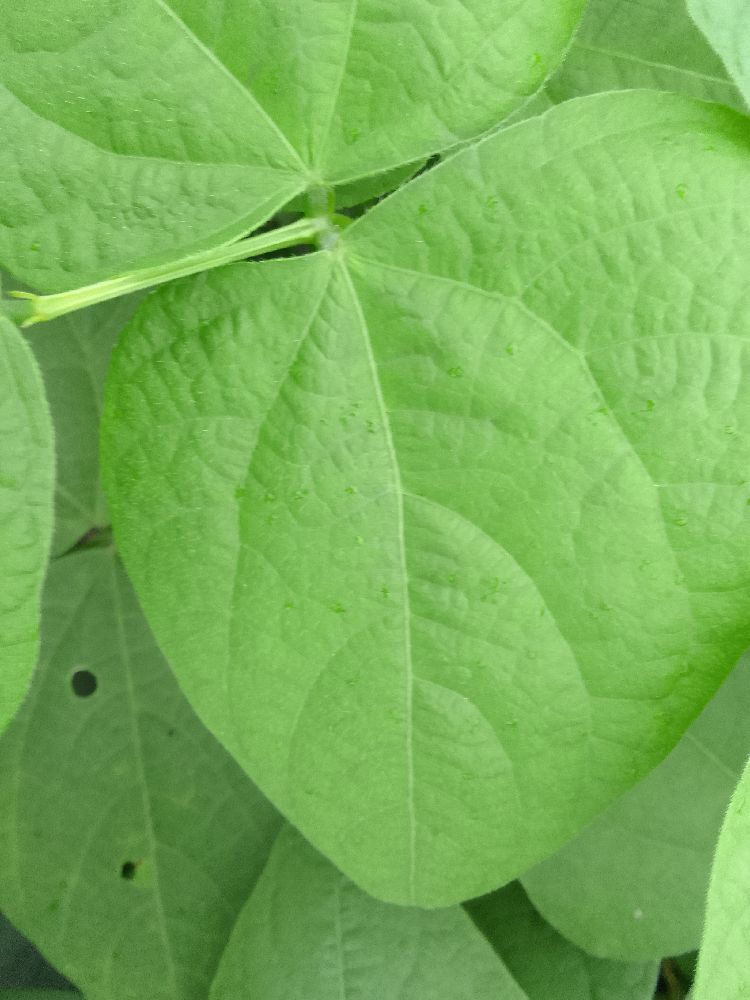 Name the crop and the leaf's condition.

common bean, healthy
